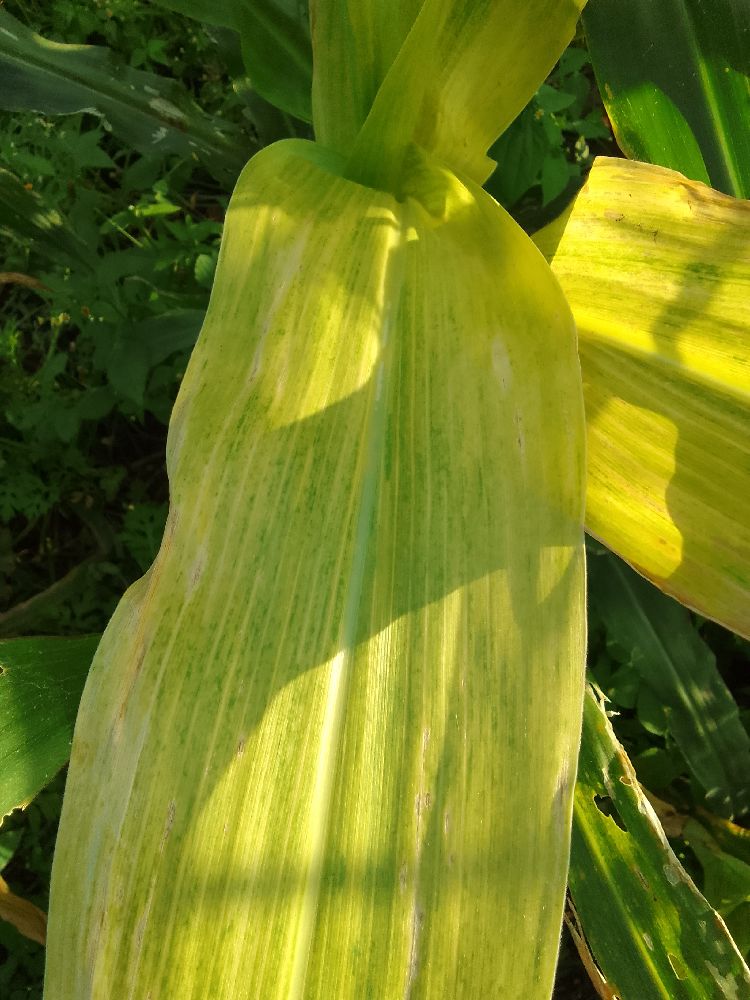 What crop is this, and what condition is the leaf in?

maize, maize lethal necrosis
